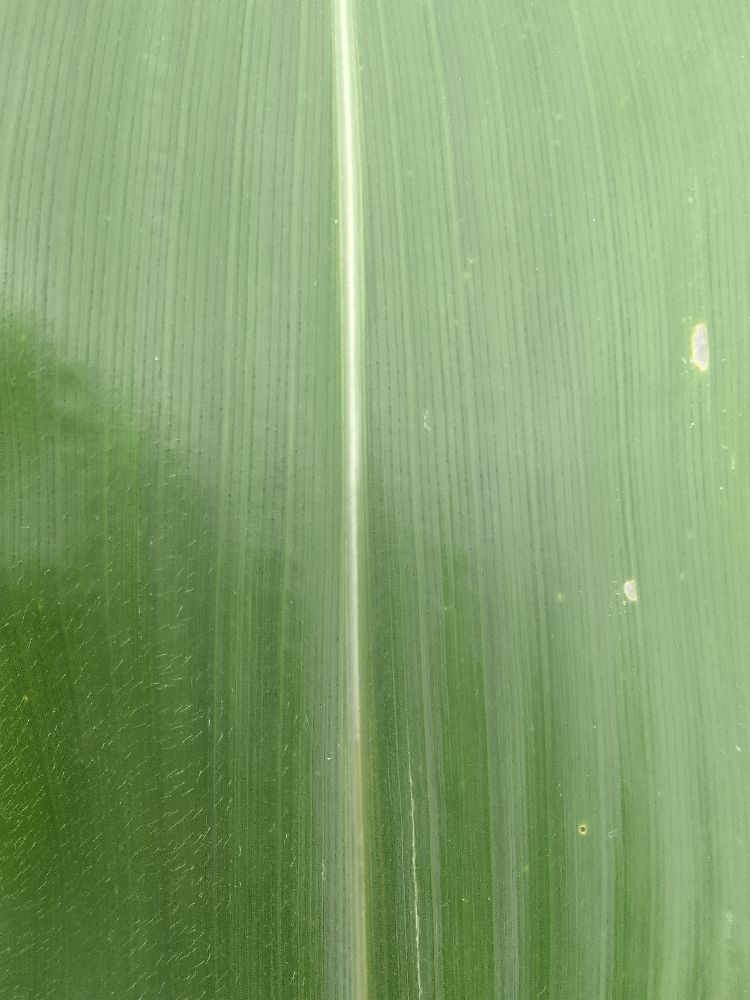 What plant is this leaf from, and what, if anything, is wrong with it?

maize, healthy
